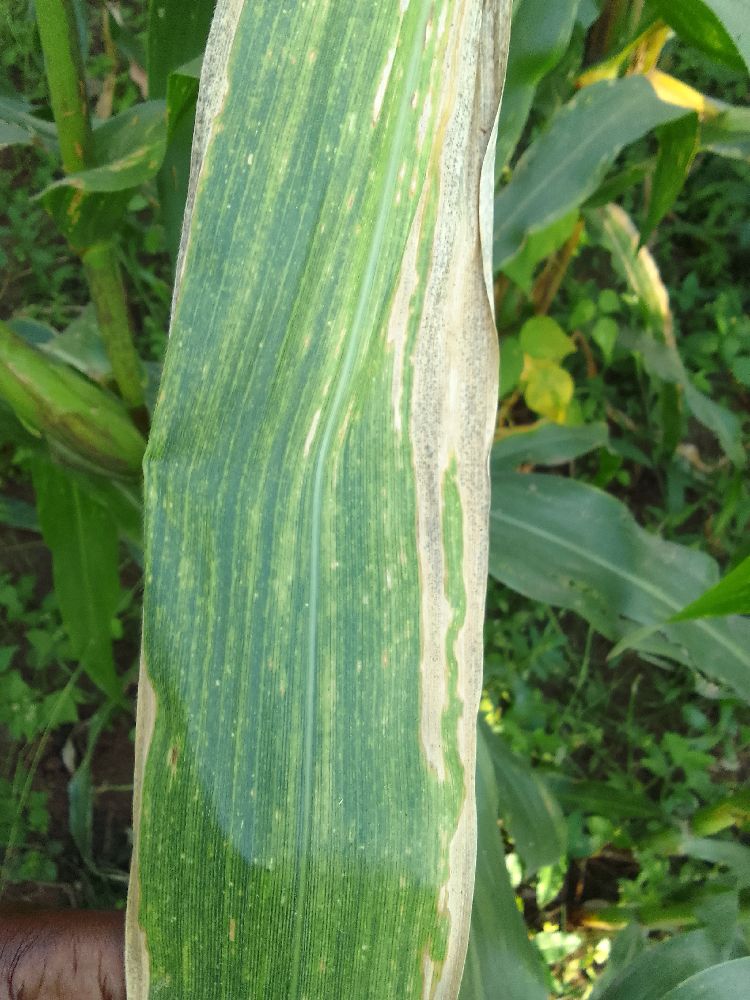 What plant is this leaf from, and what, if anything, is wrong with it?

maize, maize lethal necrosis
